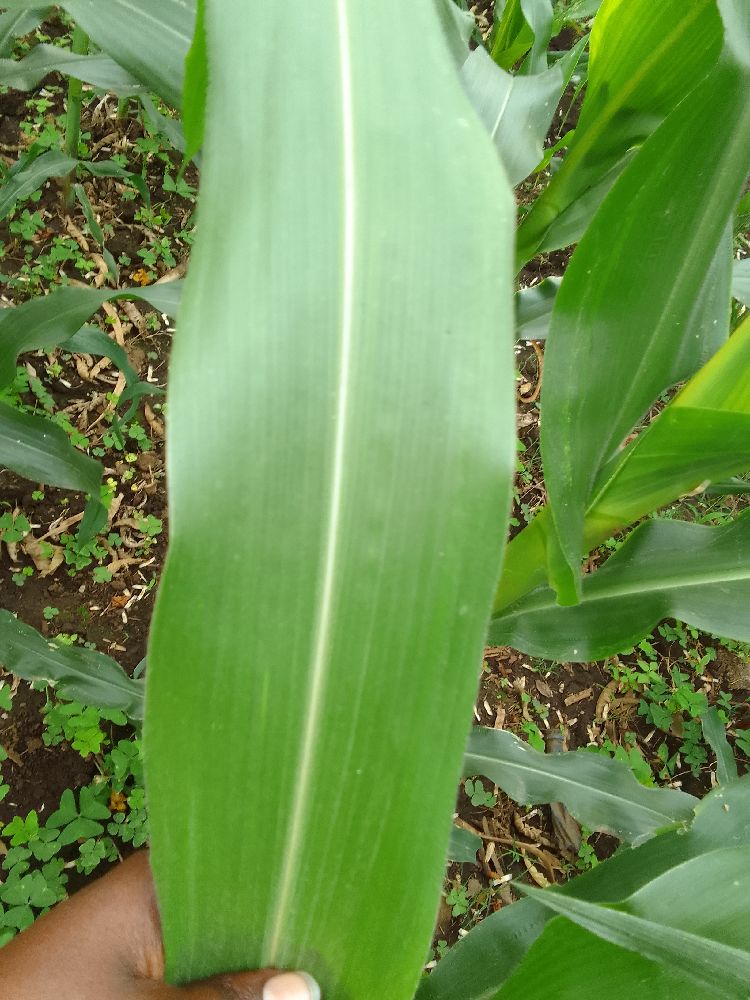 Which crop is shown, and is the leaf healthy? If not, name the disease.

maize, healthy
